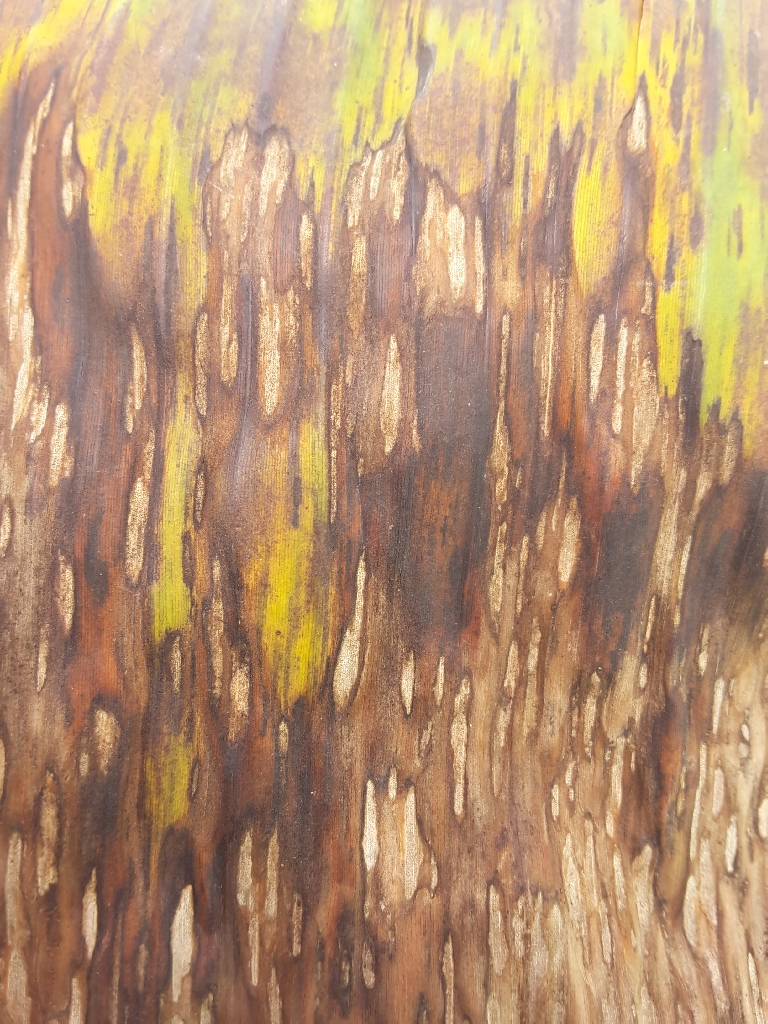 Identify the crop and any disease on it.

banana, black sigatoka
